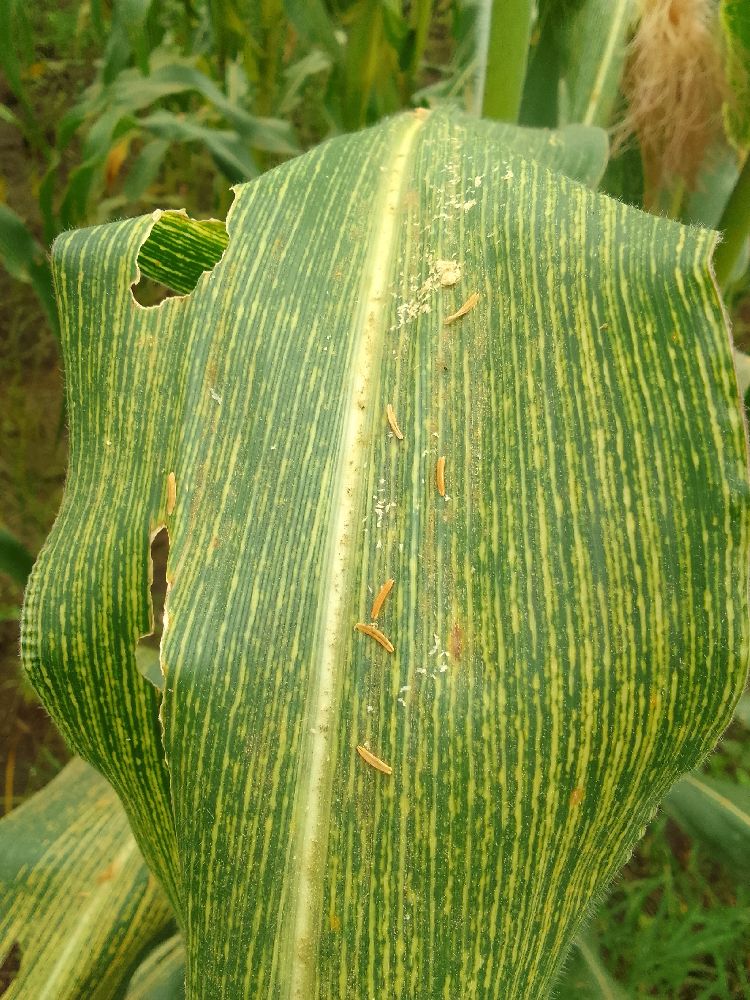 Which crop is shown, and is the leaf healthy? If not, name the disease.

maize, maize streak virus
